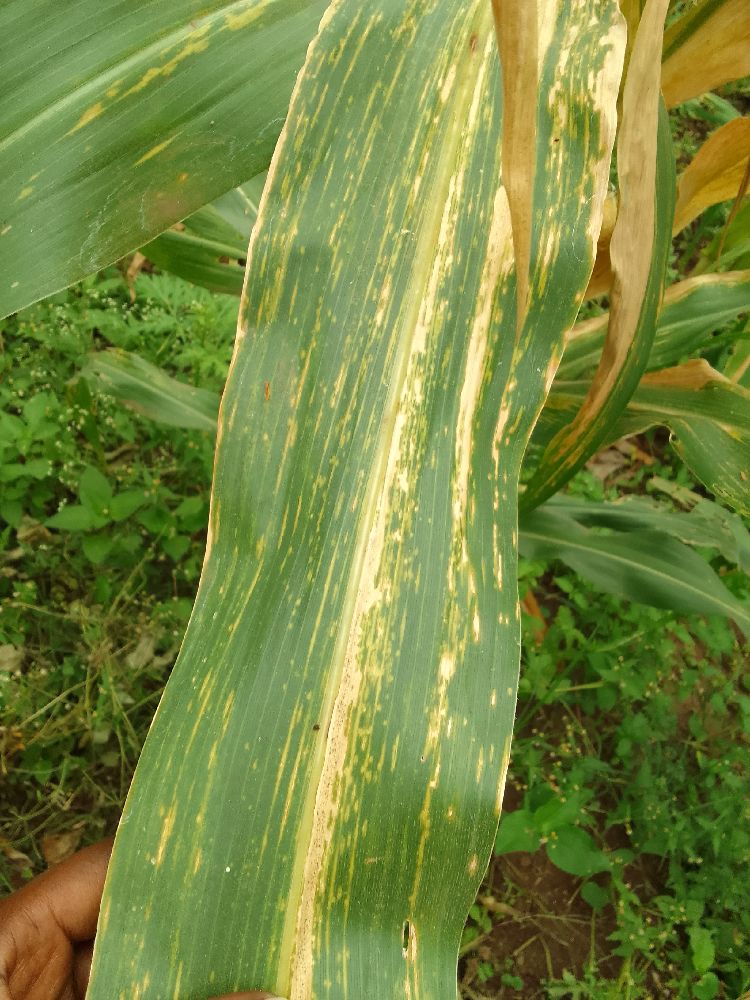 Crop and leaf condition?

maize, maize lethal necrosis
